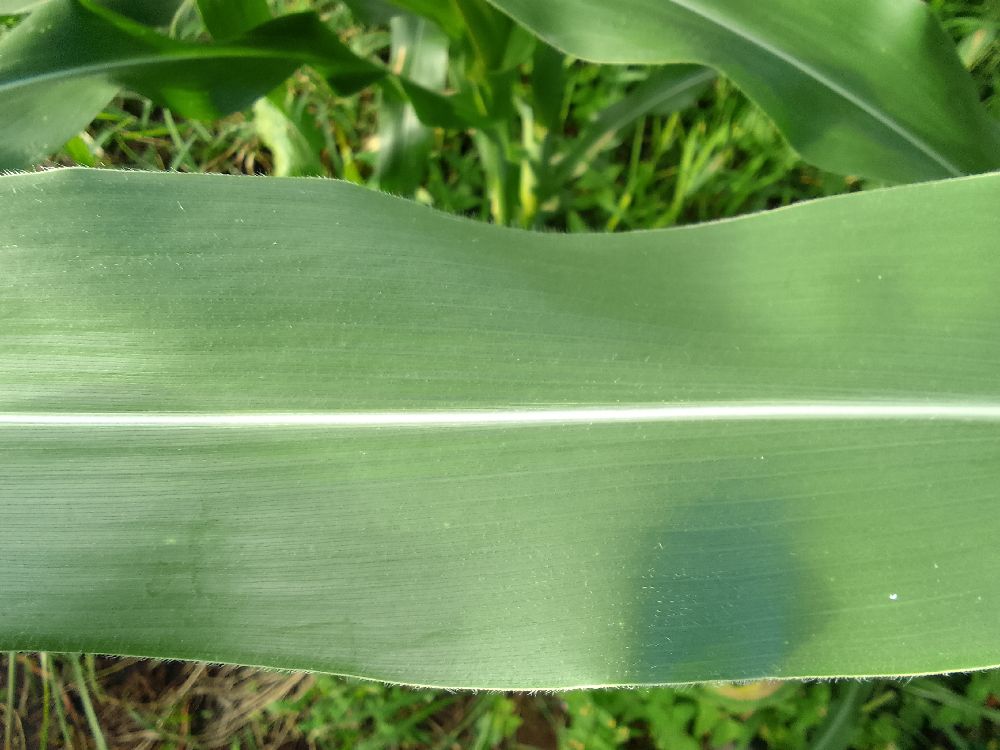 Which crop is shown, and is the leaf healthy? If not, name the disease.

maize, healthy
